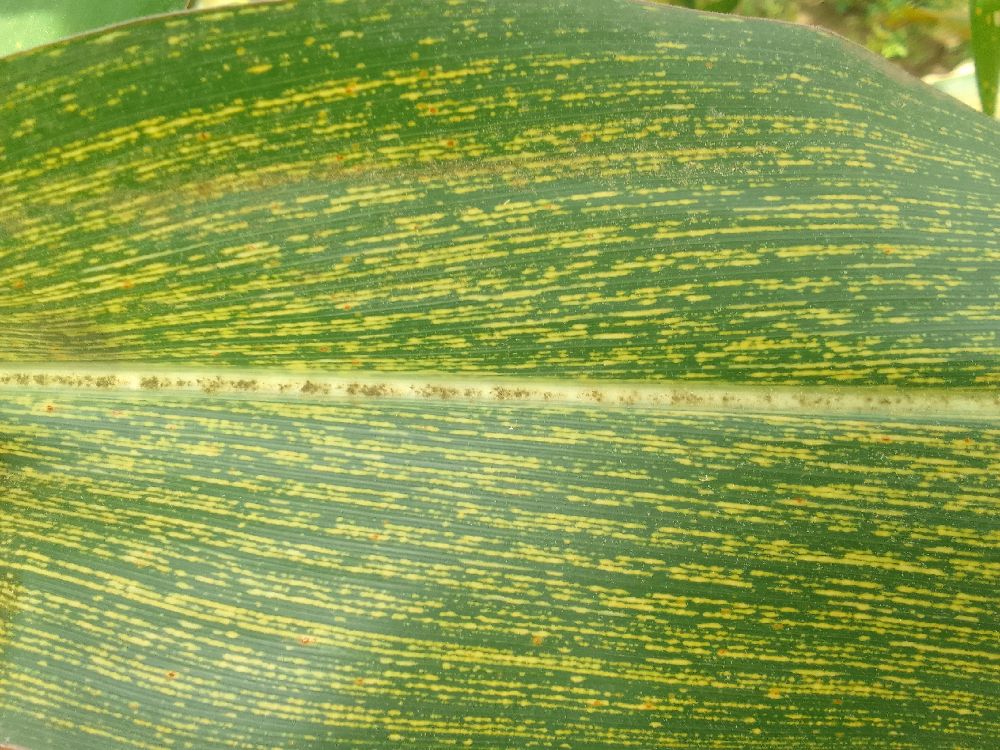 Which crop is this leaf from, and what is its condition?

maize, maize streak virus
